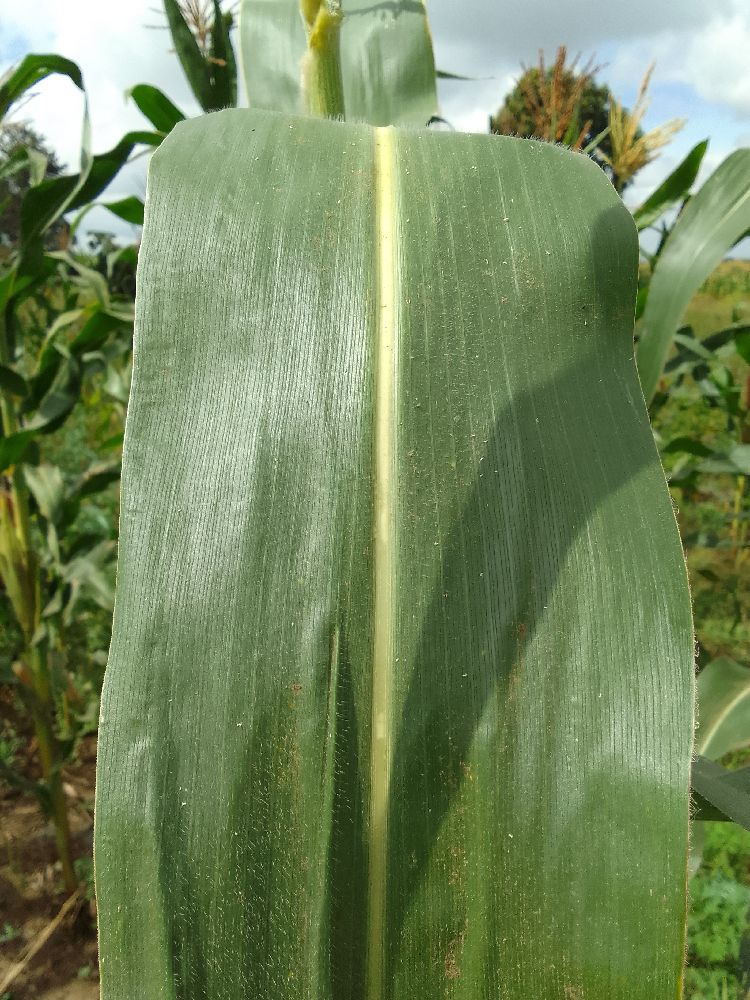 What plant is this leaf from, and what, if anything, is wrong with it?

maize, healthy
